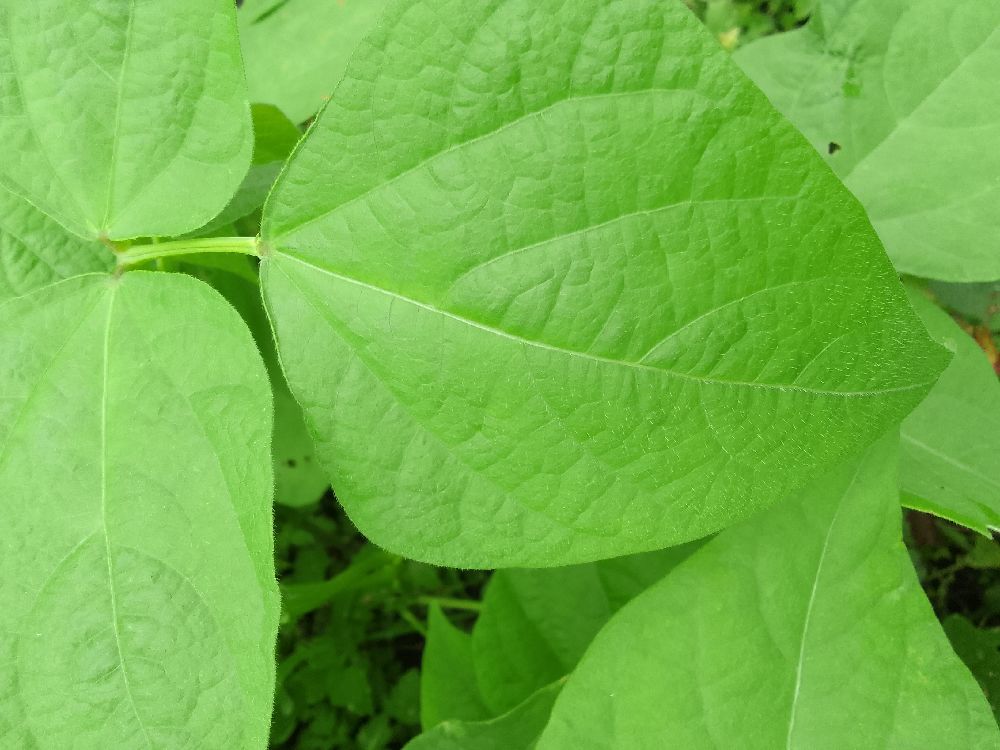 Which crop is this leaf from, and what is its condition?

common bean, healthy
